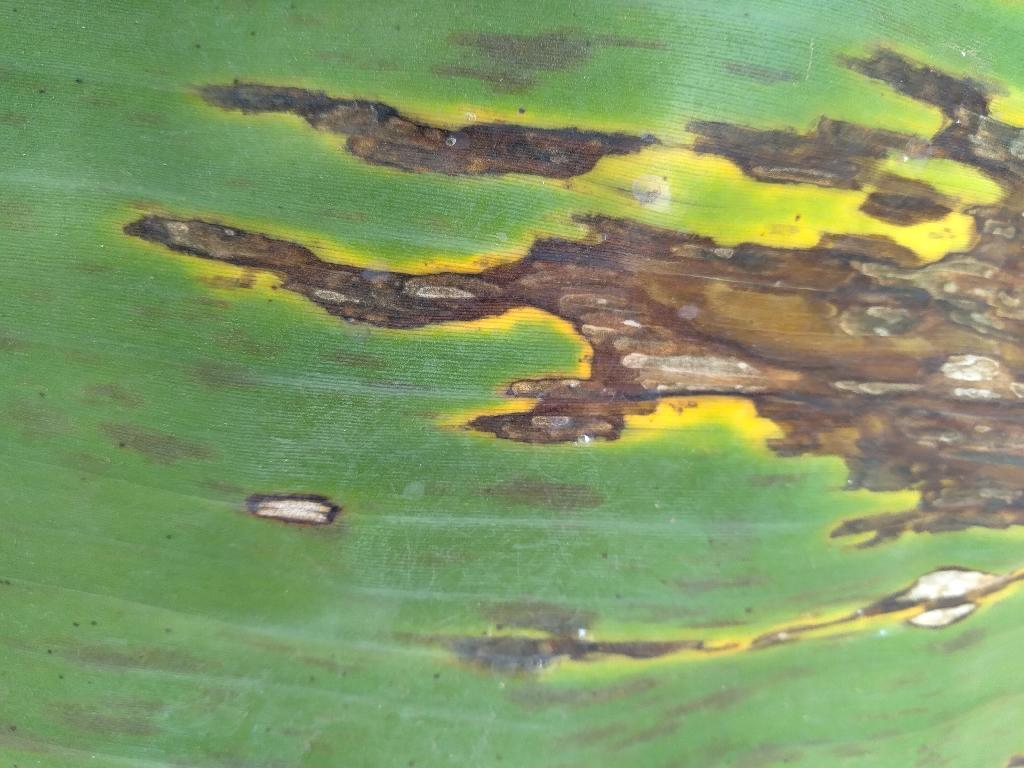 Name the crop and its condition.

banana, black sigatoka
